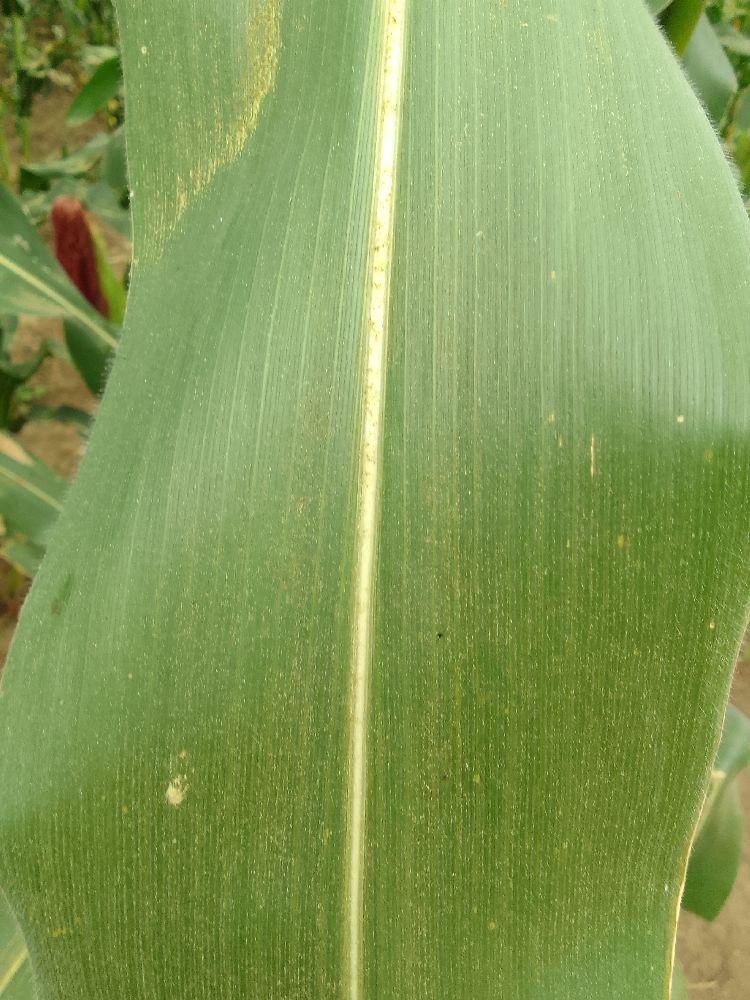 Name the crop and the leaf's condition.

maize, healthy
